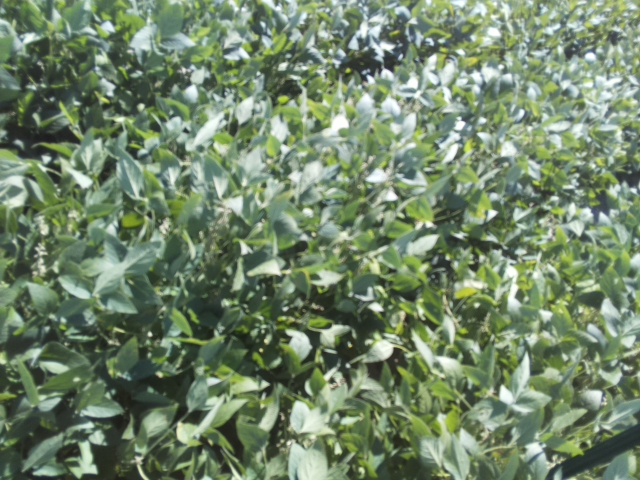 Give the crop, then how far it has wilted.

soybean, moderate turgor loss in upper canopy
